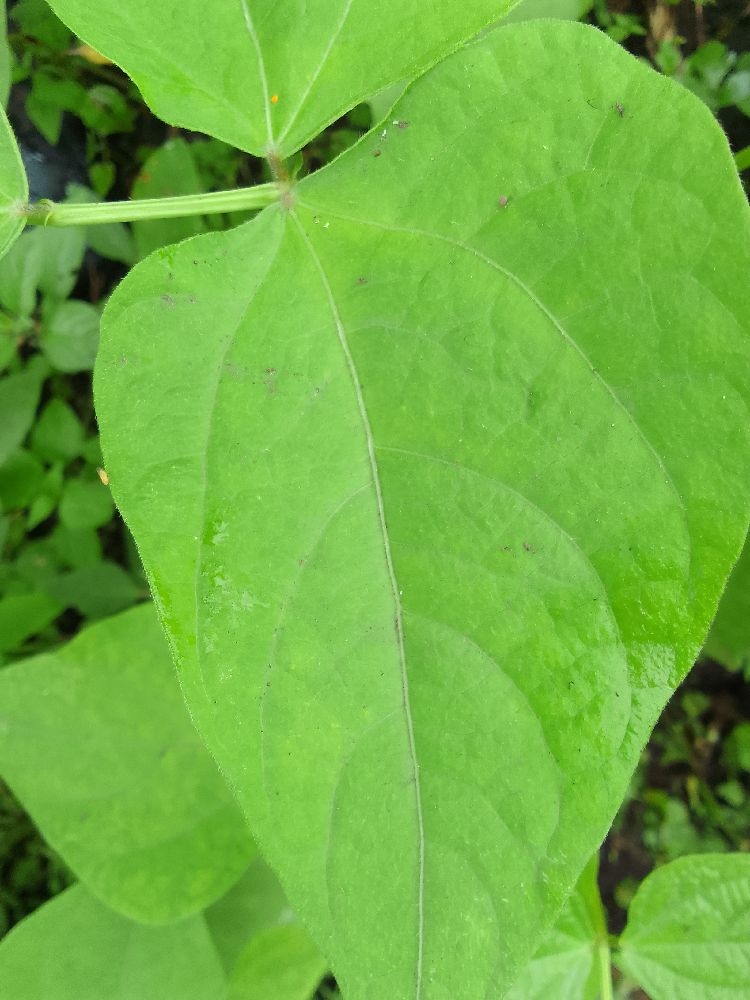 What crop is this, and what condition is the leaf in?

common bean, healthy
